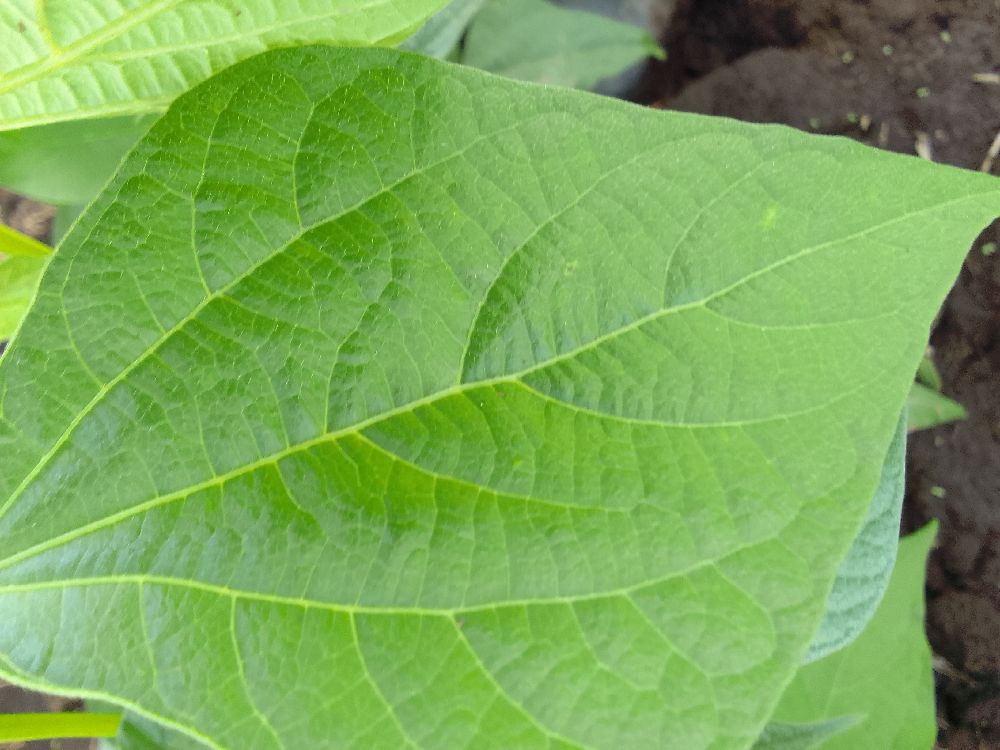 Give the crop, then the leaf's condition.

common bean, healthy
